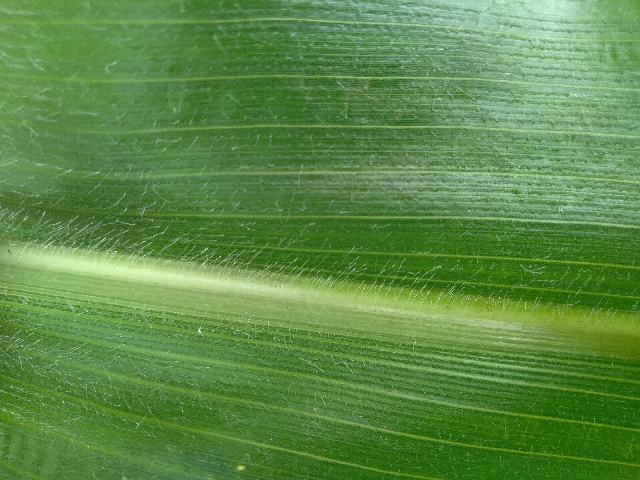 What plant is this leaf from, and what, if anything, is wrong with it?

maize, healthy
